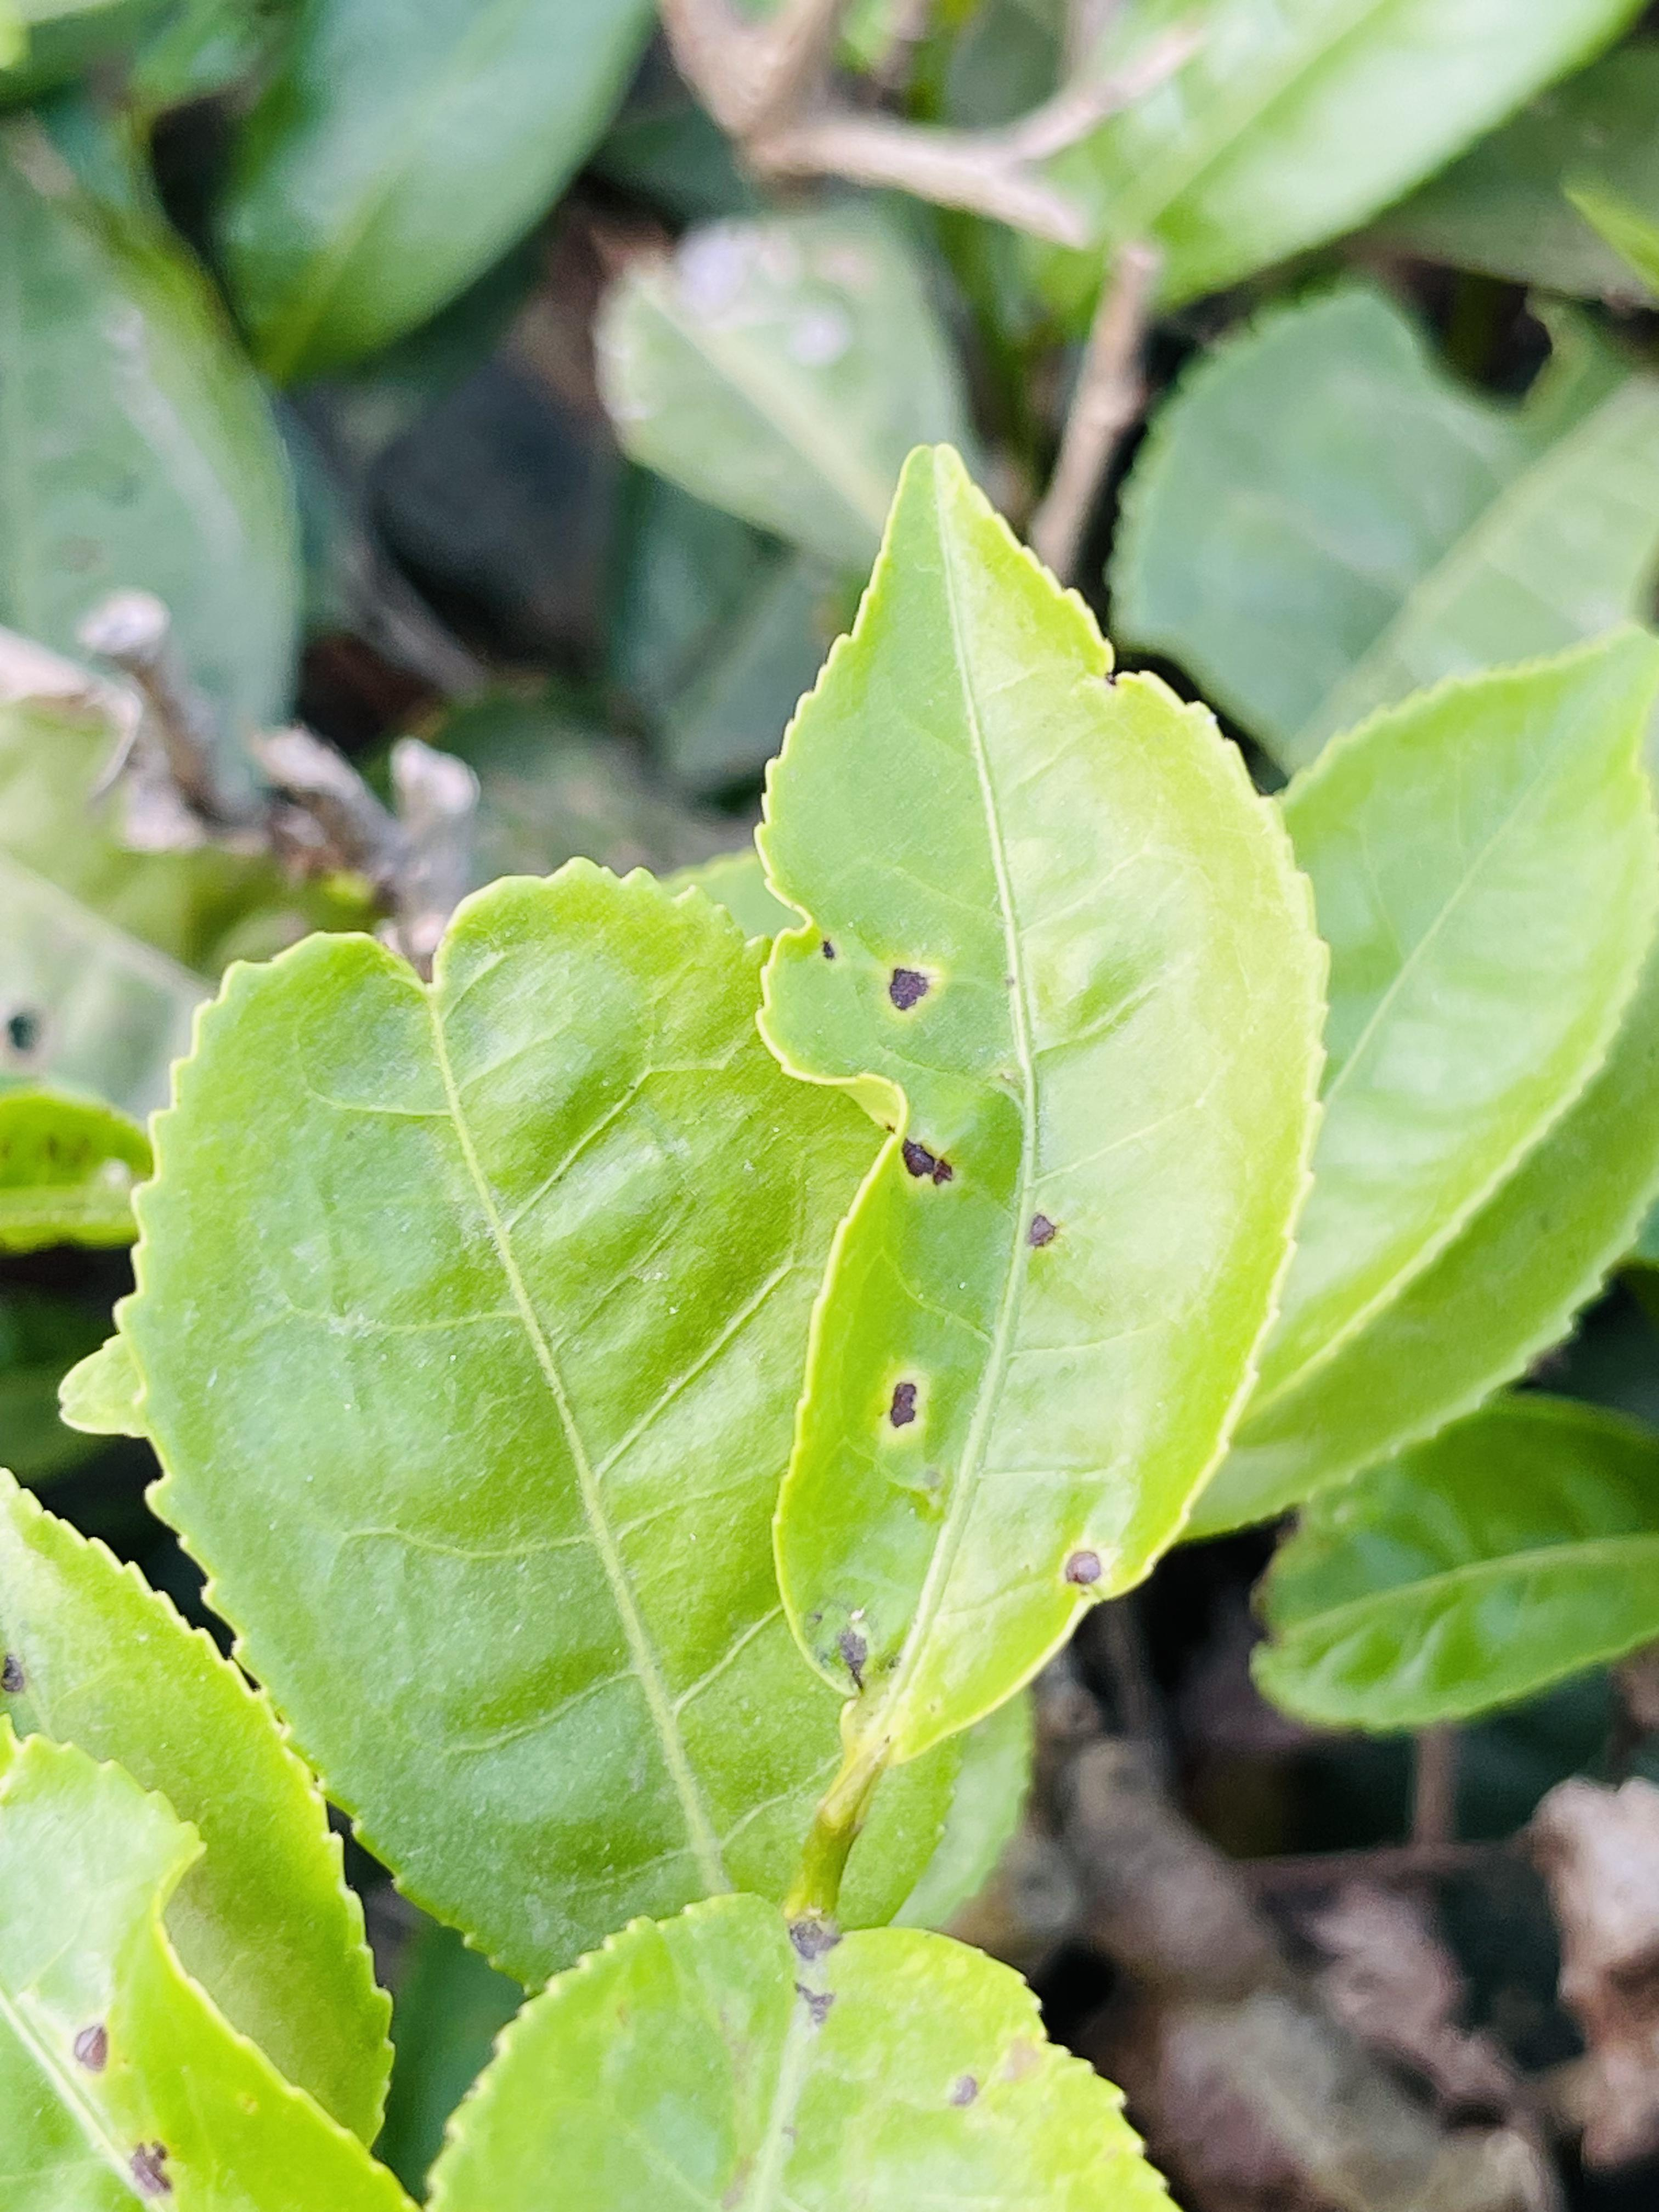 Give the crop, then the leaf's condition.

tea, helopeltis
